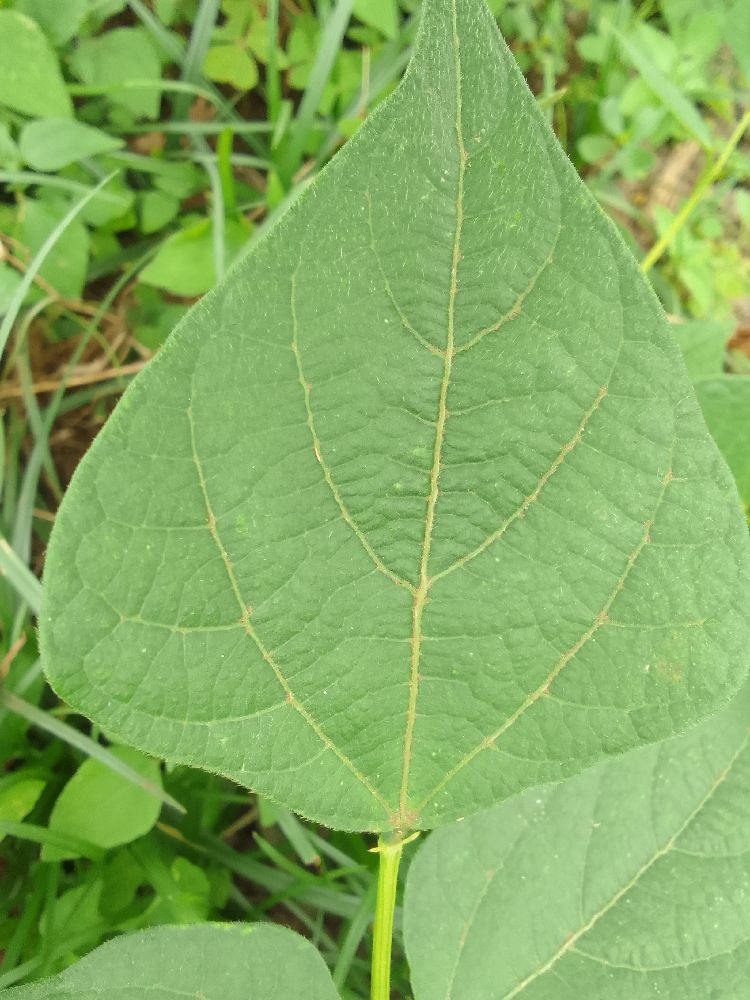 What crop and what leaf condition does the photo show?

common bean, healthy
